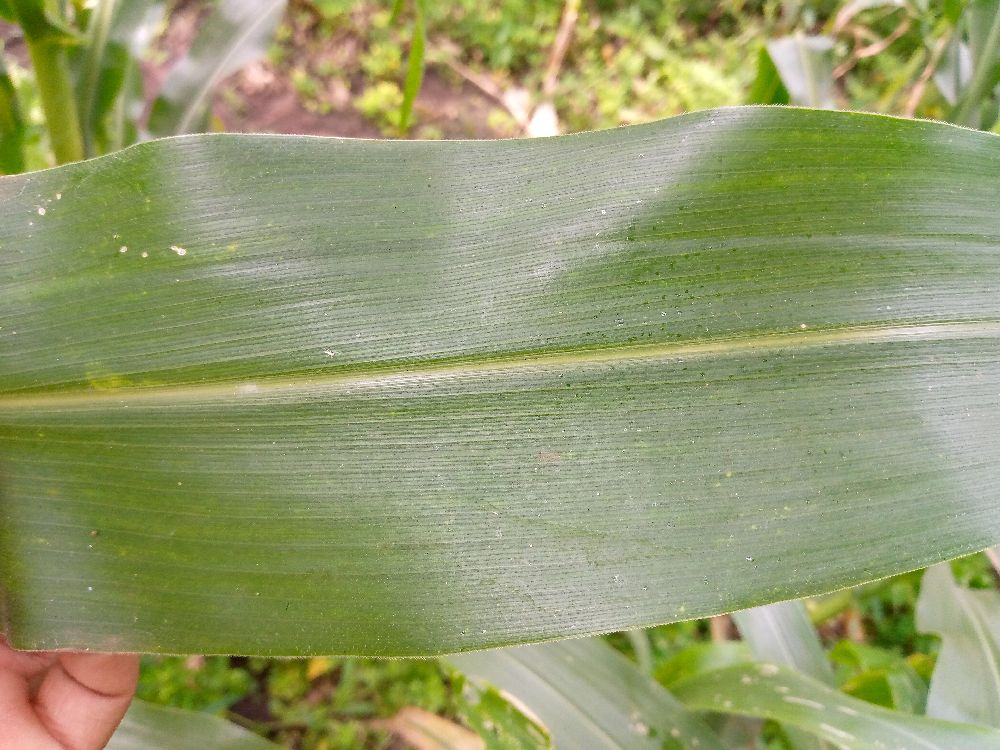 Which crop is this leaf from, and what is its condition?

maize, healthy
